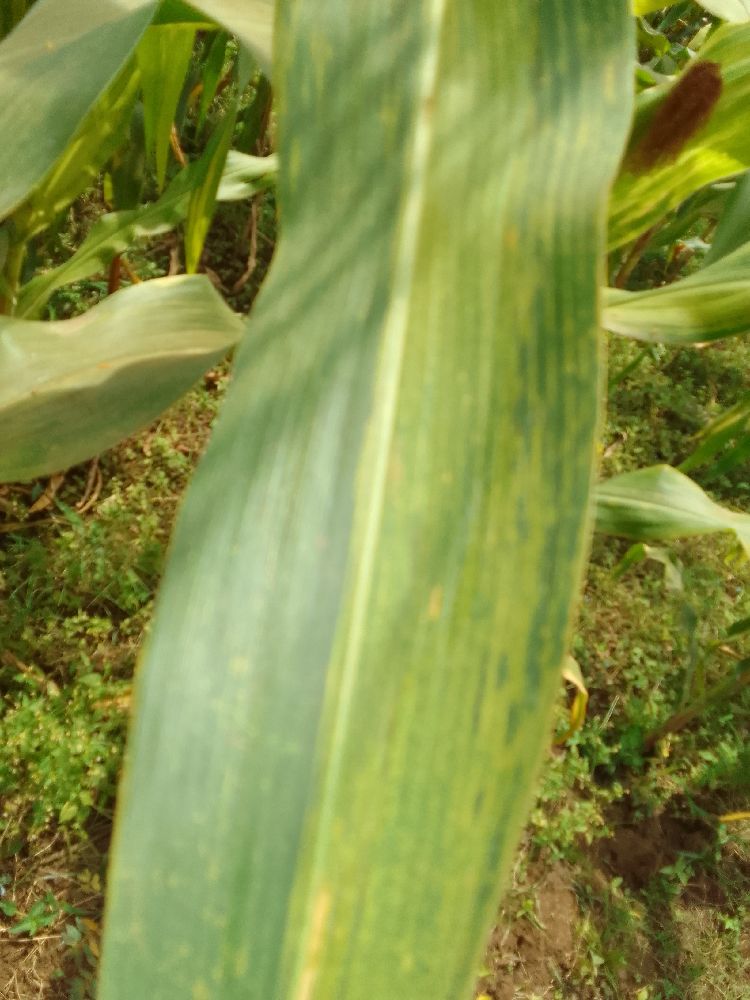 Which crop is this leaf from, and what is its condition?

maize, maize lethal necrosis
